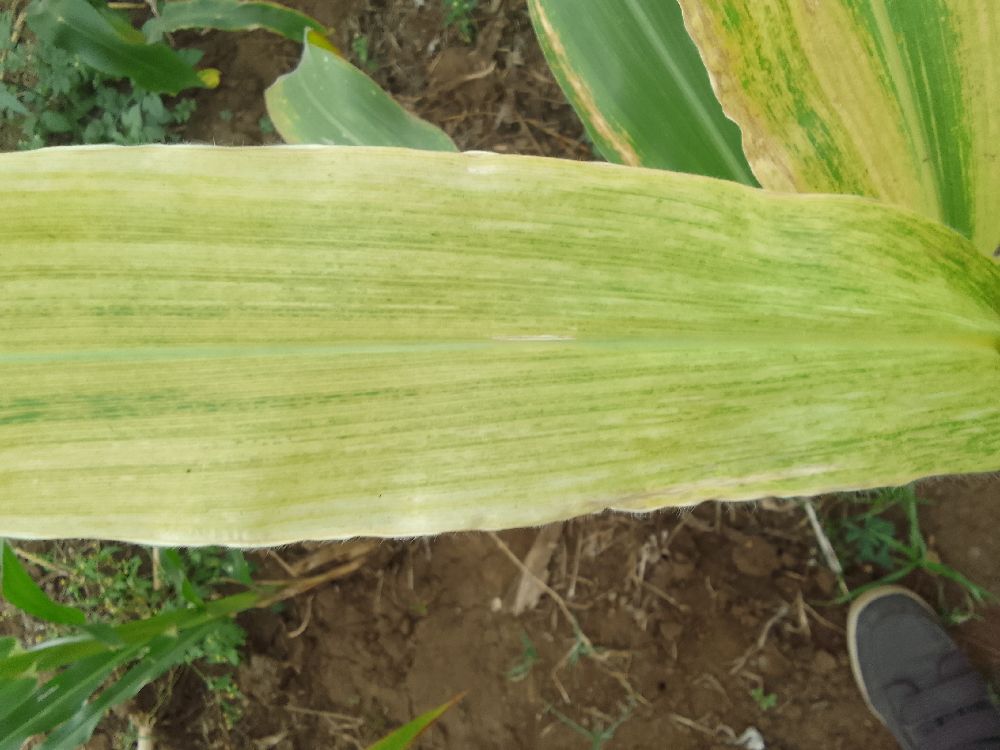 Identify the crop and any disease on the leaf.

maize, maize lethal necrosis
